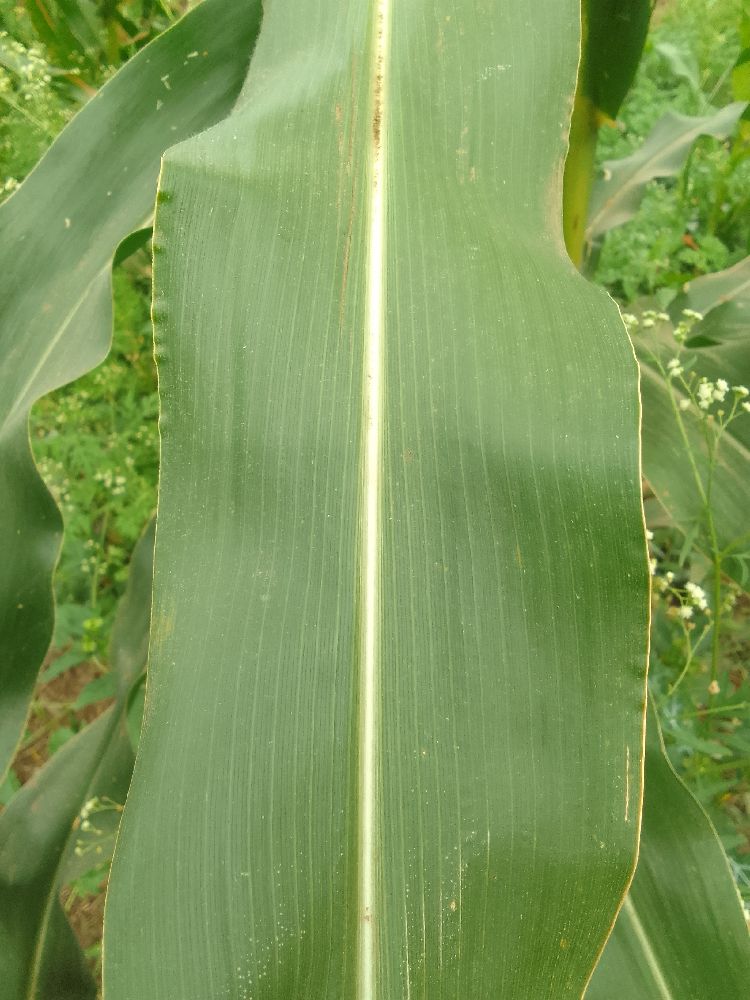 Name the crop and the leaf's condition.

maize, healthy
